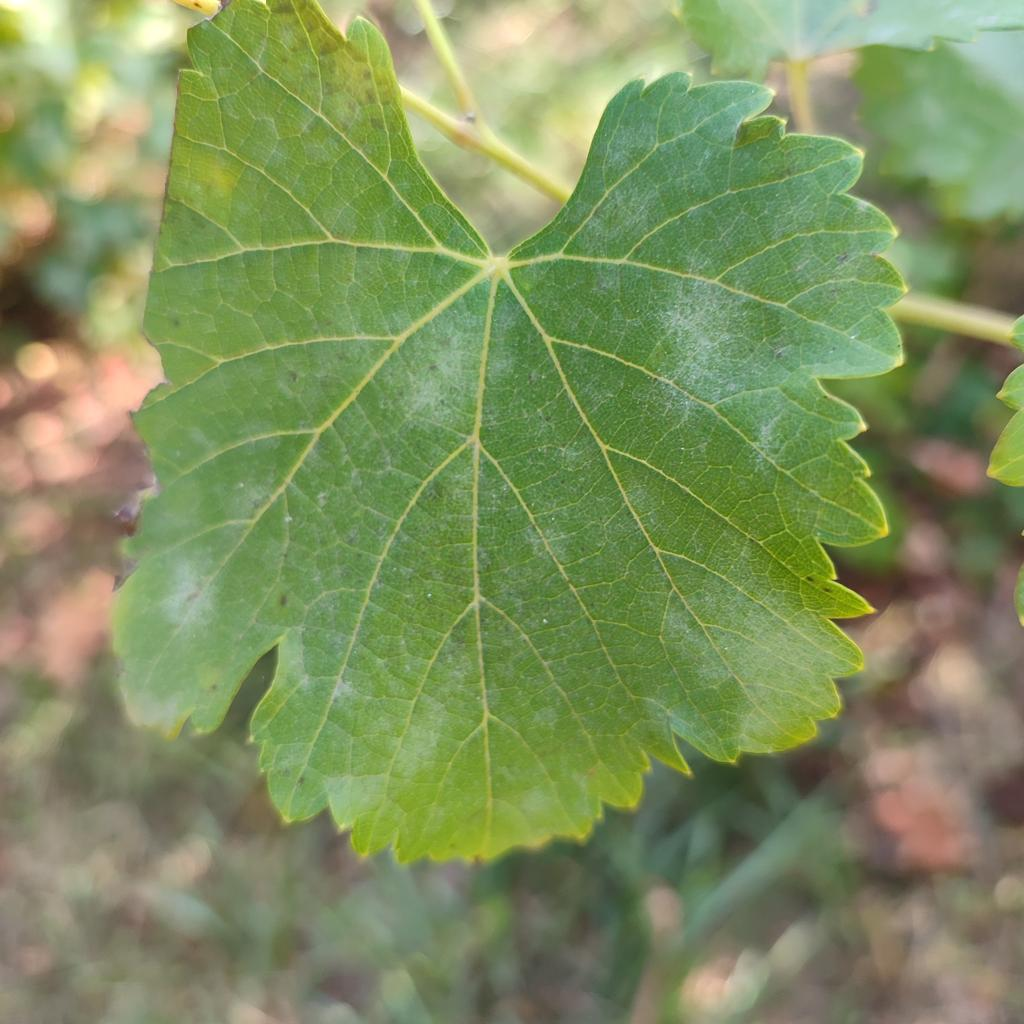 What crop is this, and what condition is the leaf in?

grapevine, powdery mildew
